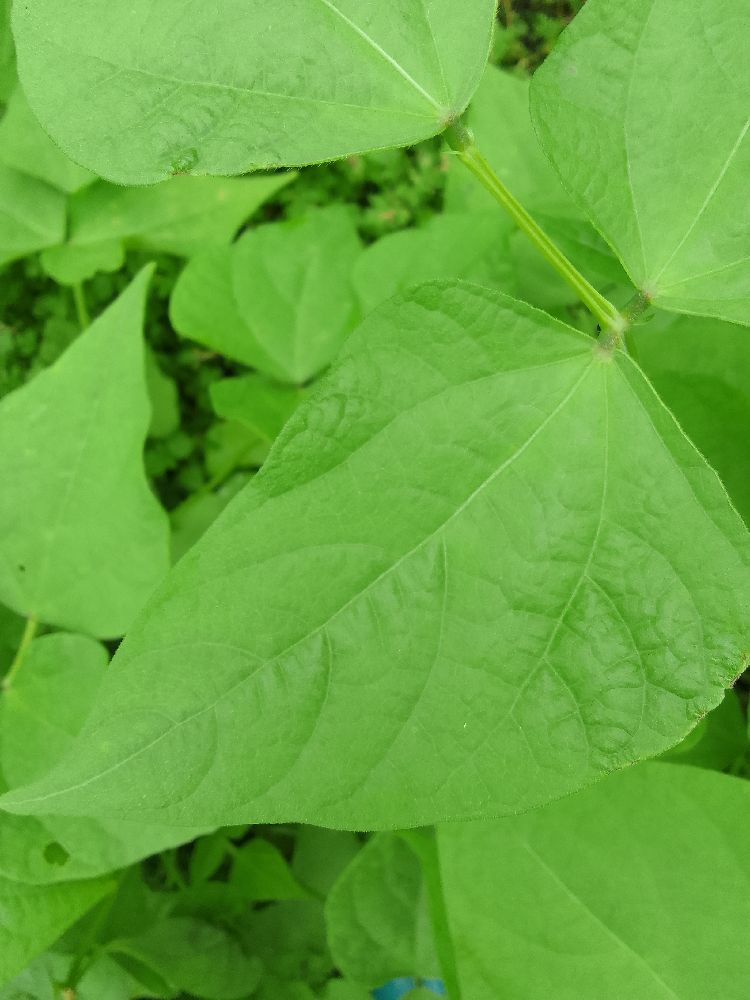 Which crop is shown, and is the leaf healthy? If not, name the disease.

common bean, healthy
